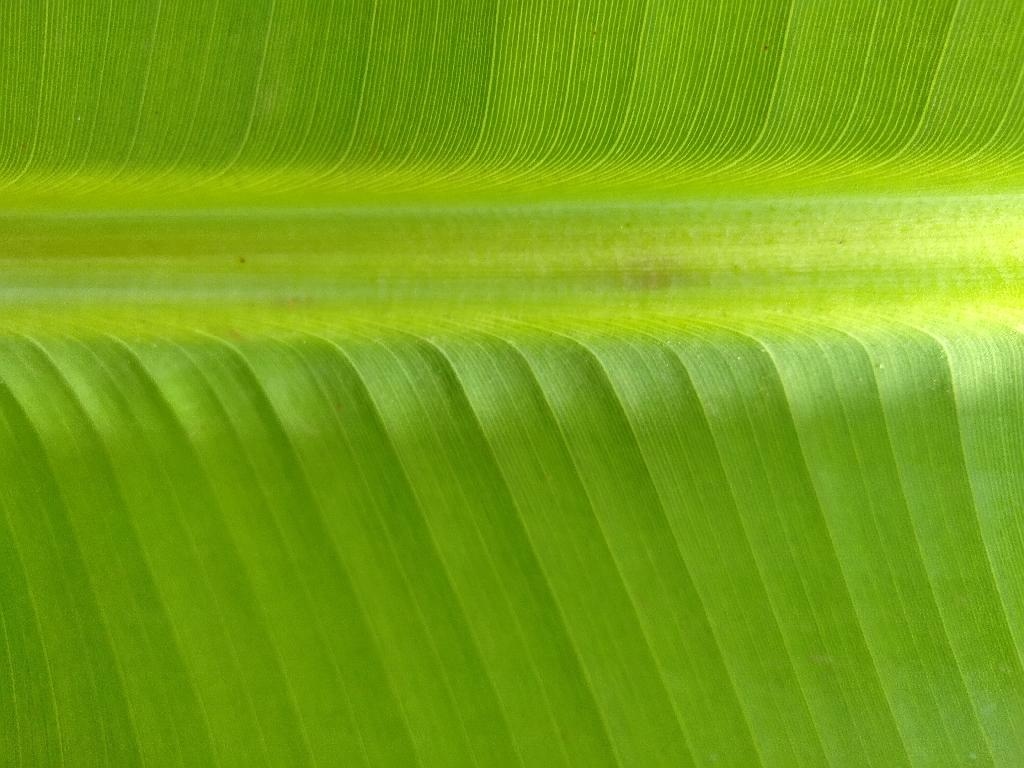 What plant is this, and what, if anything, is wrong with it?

banana, healthy
